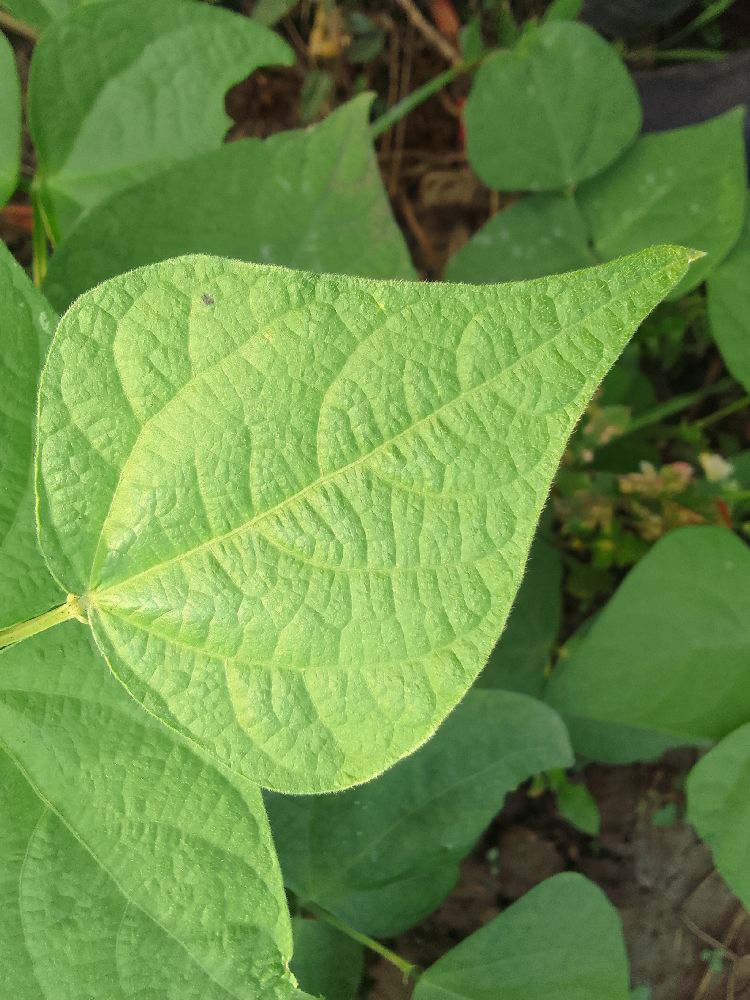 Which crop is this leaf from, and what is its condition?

common bean, healthy
